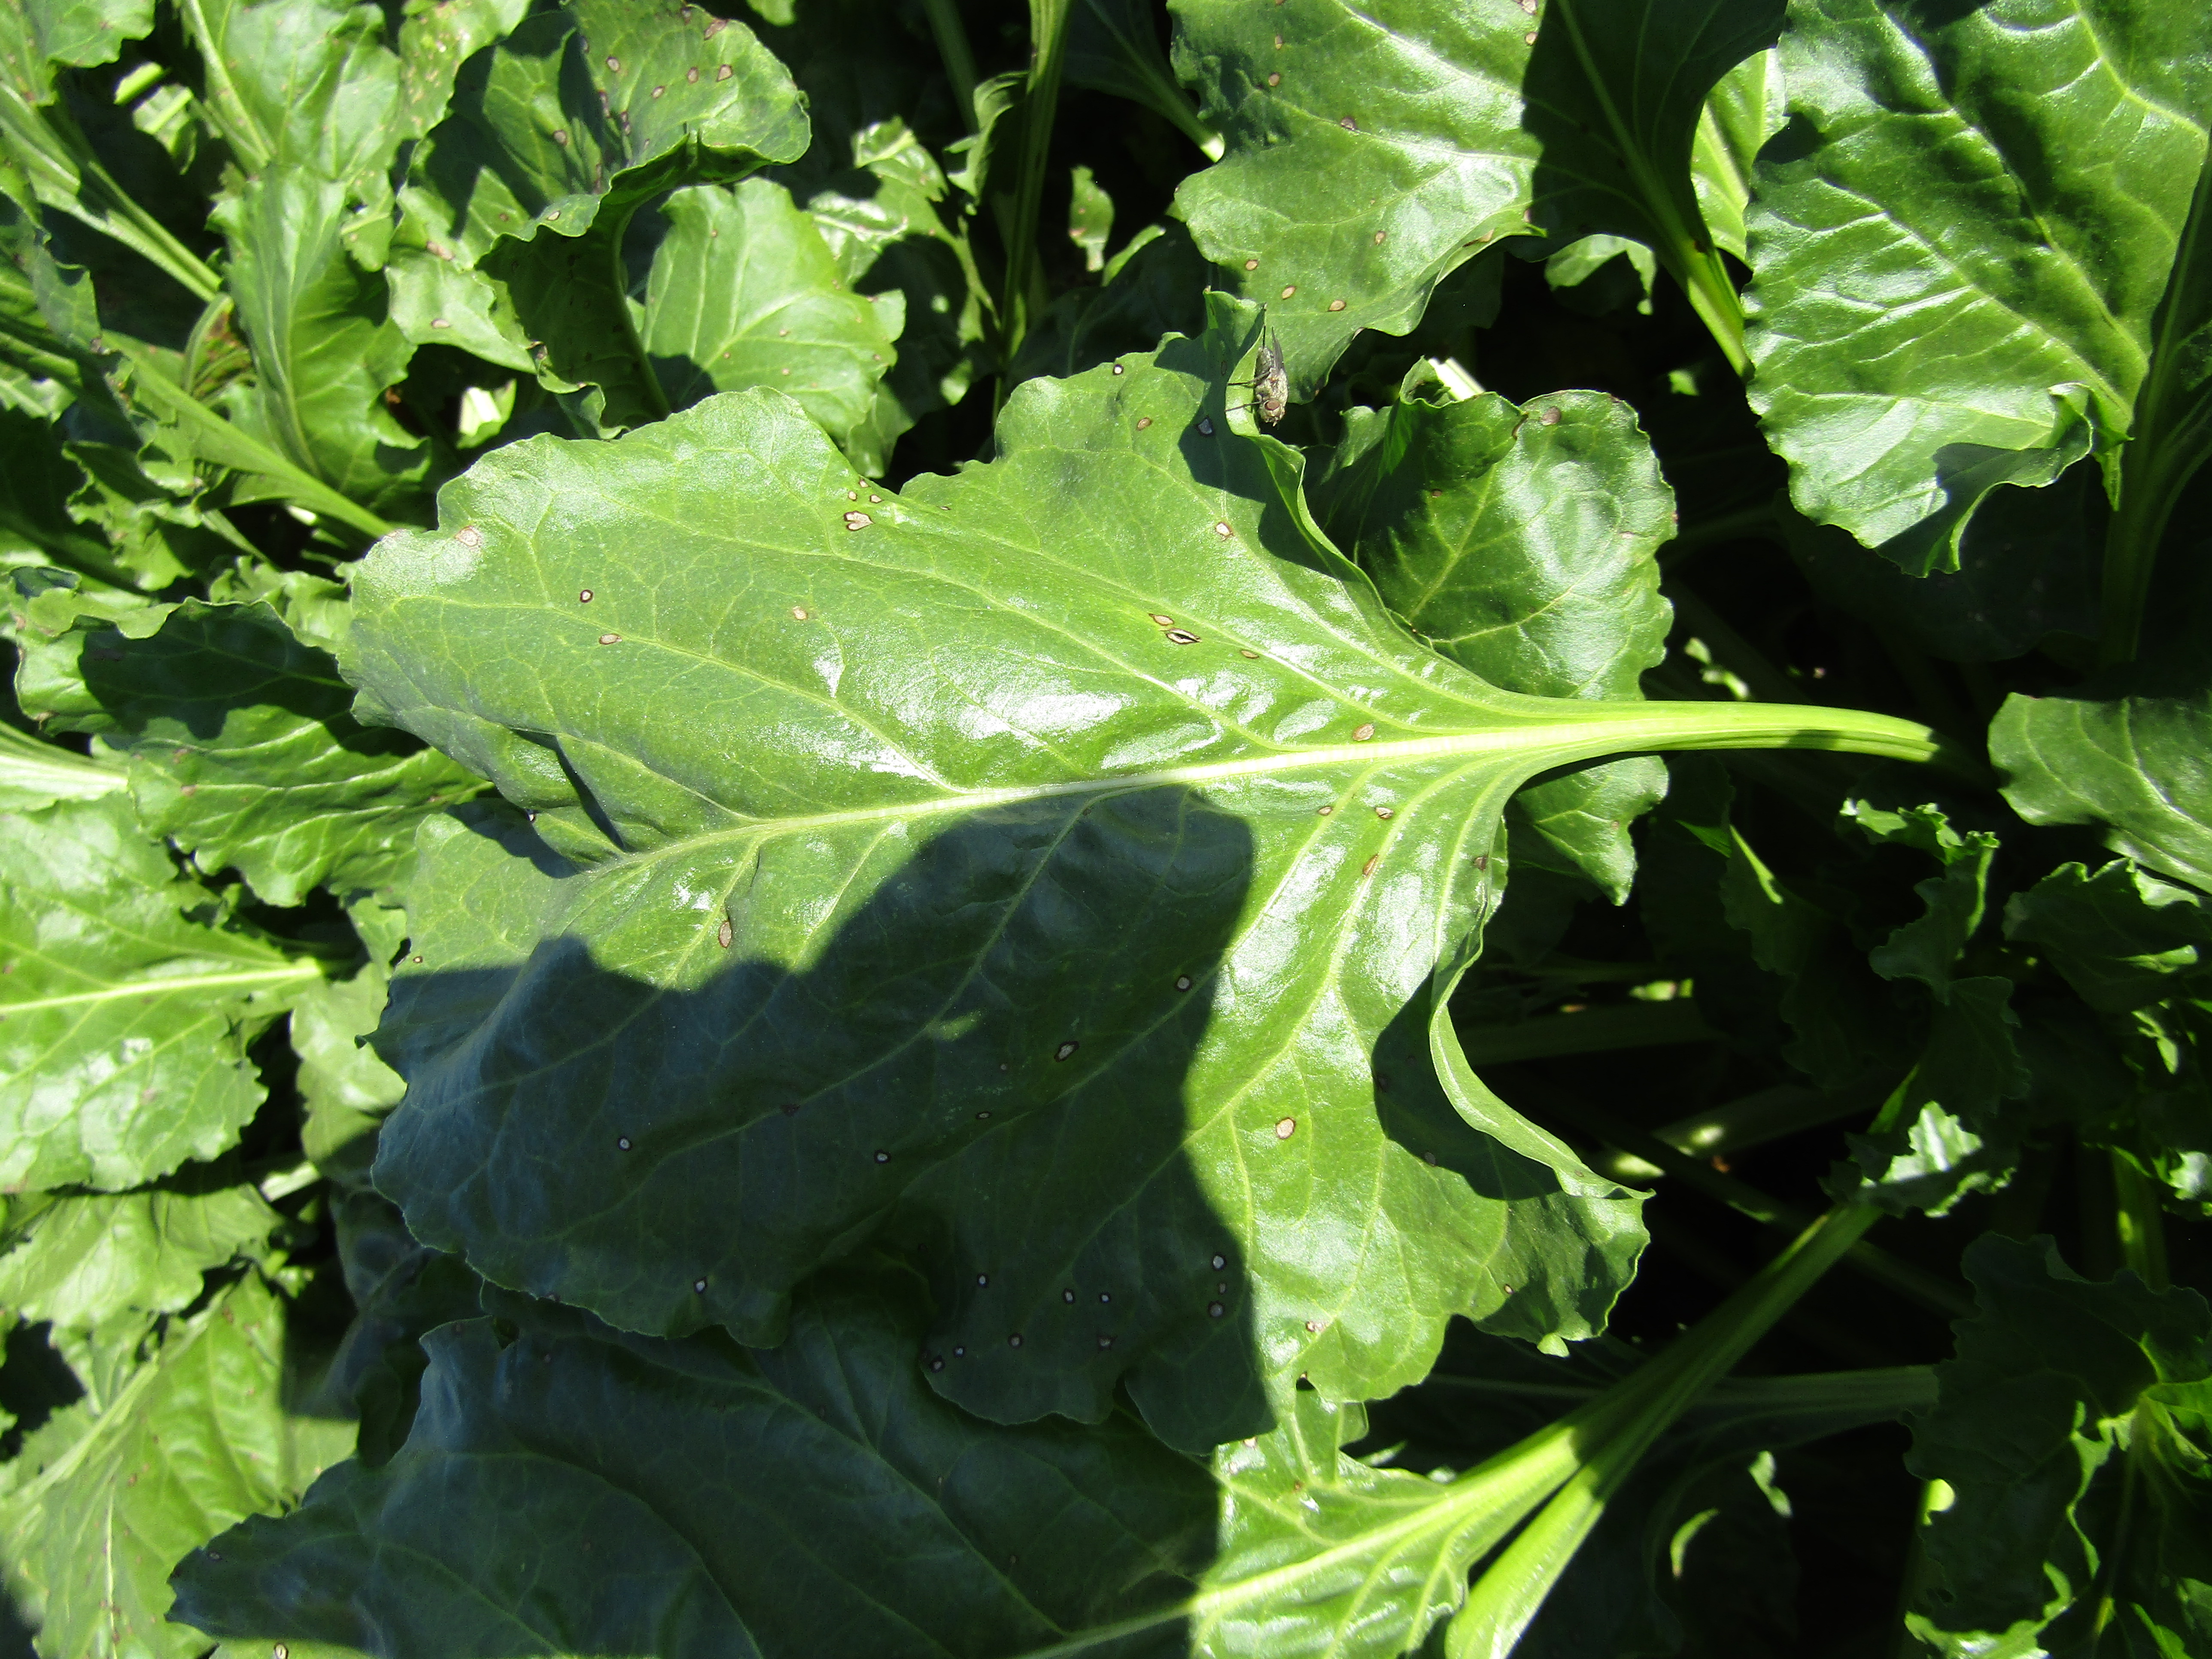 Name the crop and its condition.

beet, cercospora
